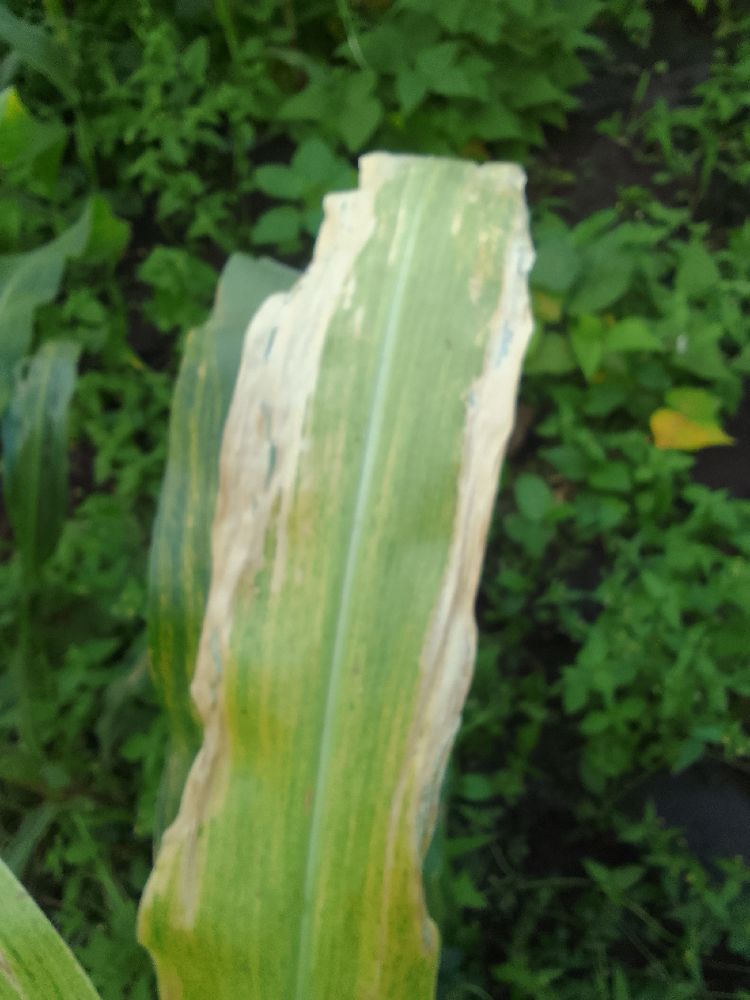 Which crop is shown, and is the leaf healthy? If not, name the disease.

maize, maize lethal necrosis
